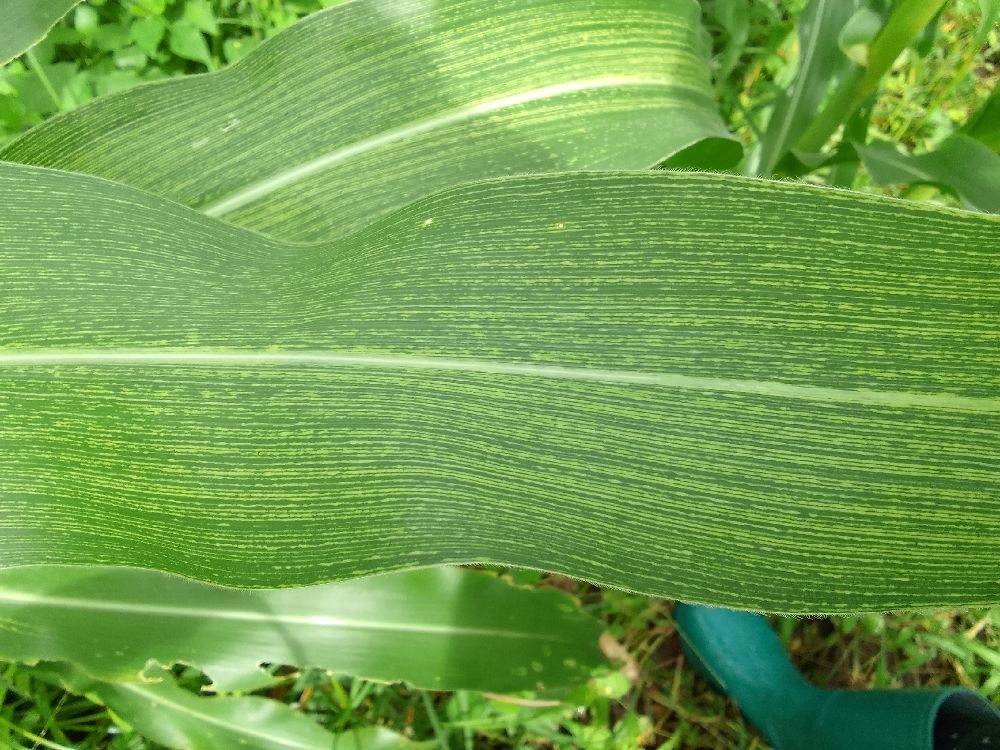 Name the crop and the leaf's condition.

maize, maize streak virus
